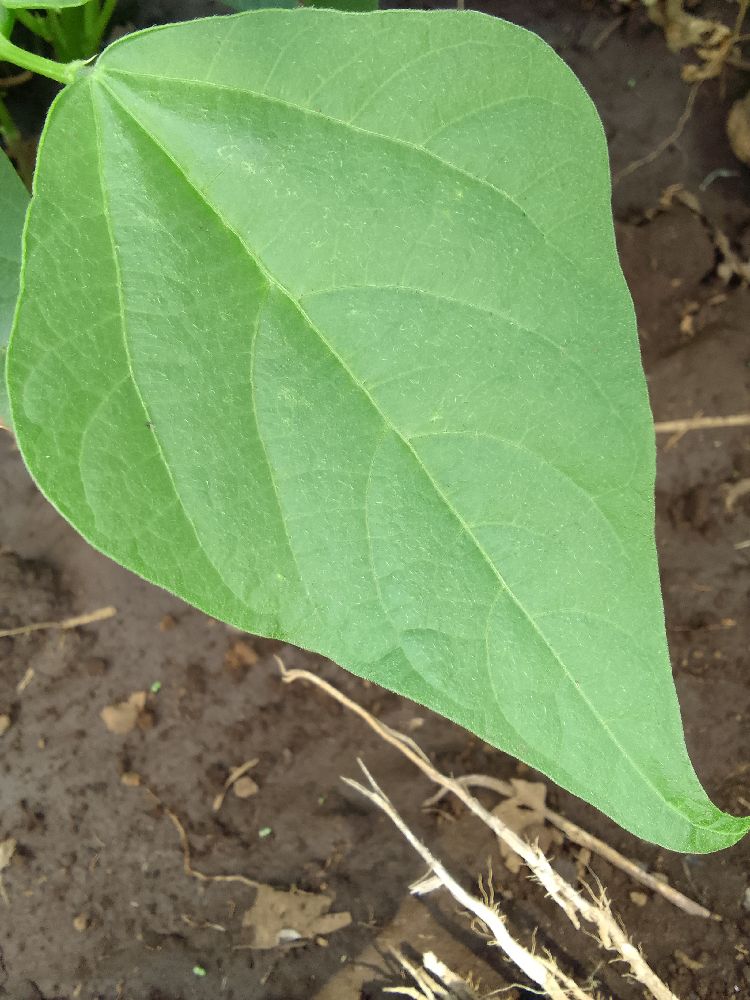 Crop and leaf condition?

common bean, healthy
